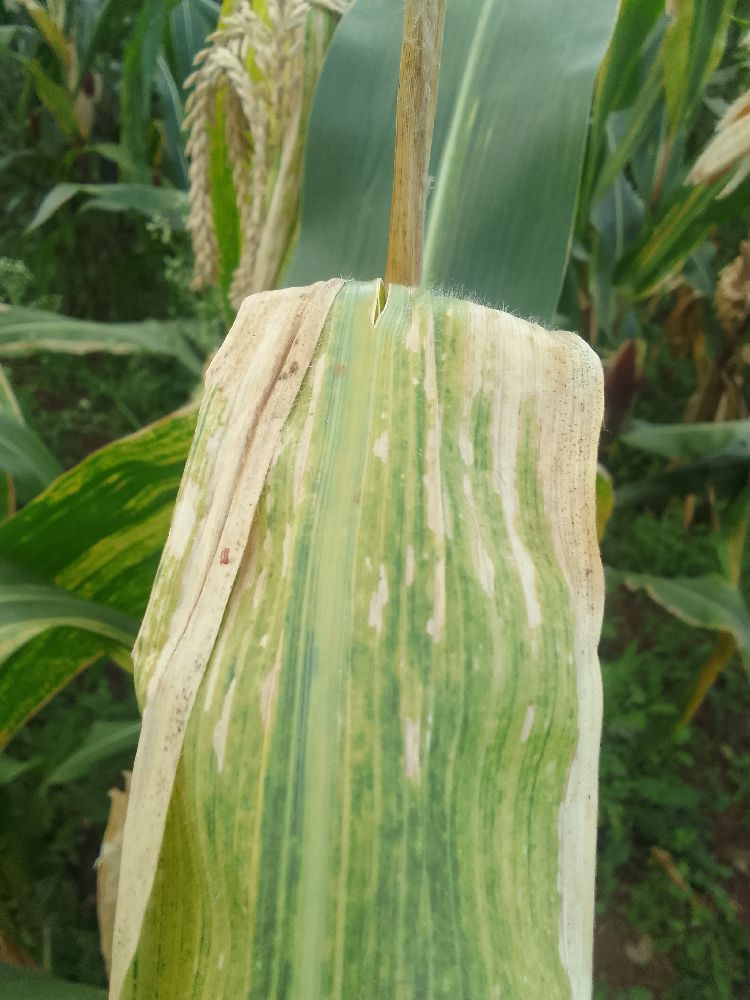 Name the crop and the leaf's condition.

maize, maize lethal necrosis
